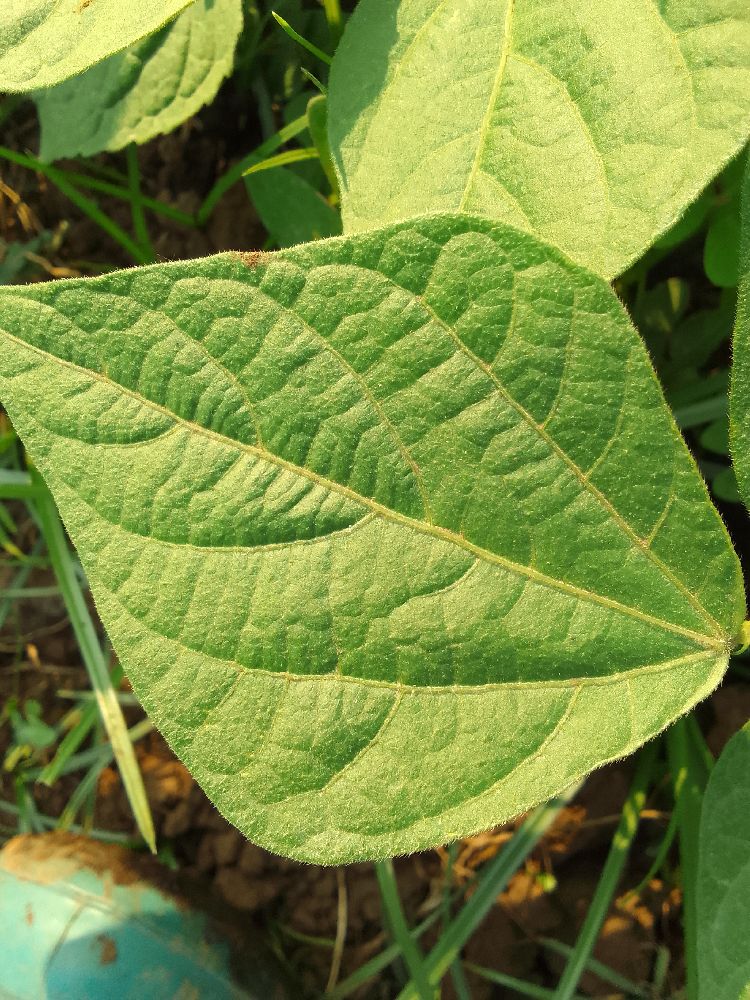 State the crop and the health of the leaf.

common bean, healthy
